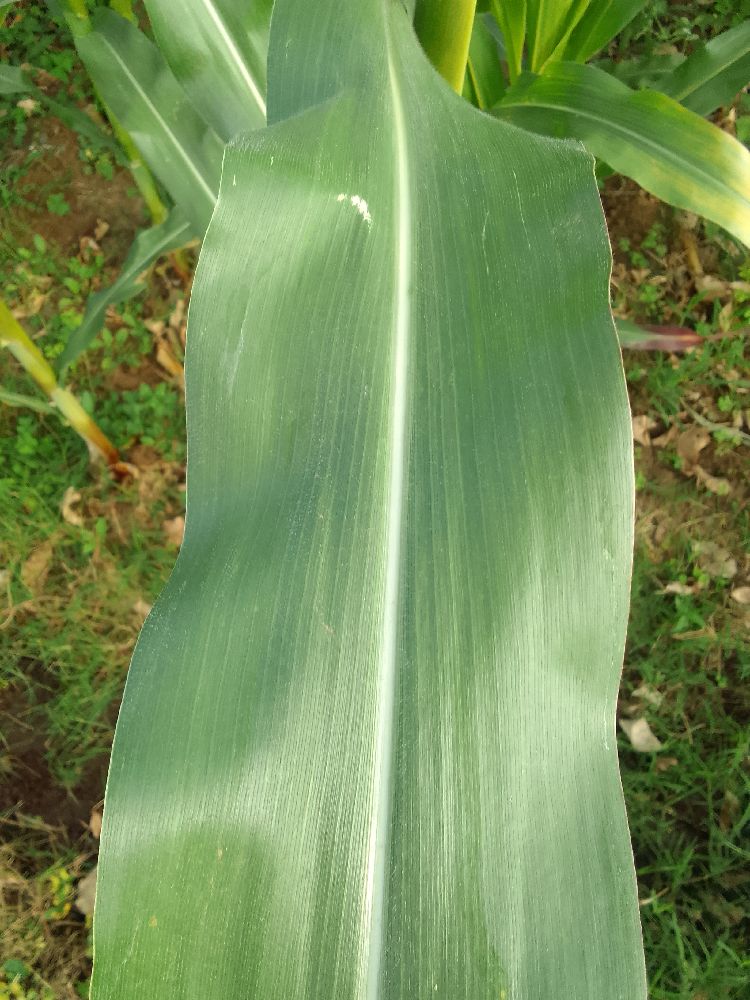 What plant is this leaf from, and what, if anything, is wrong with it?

maize, healthy
